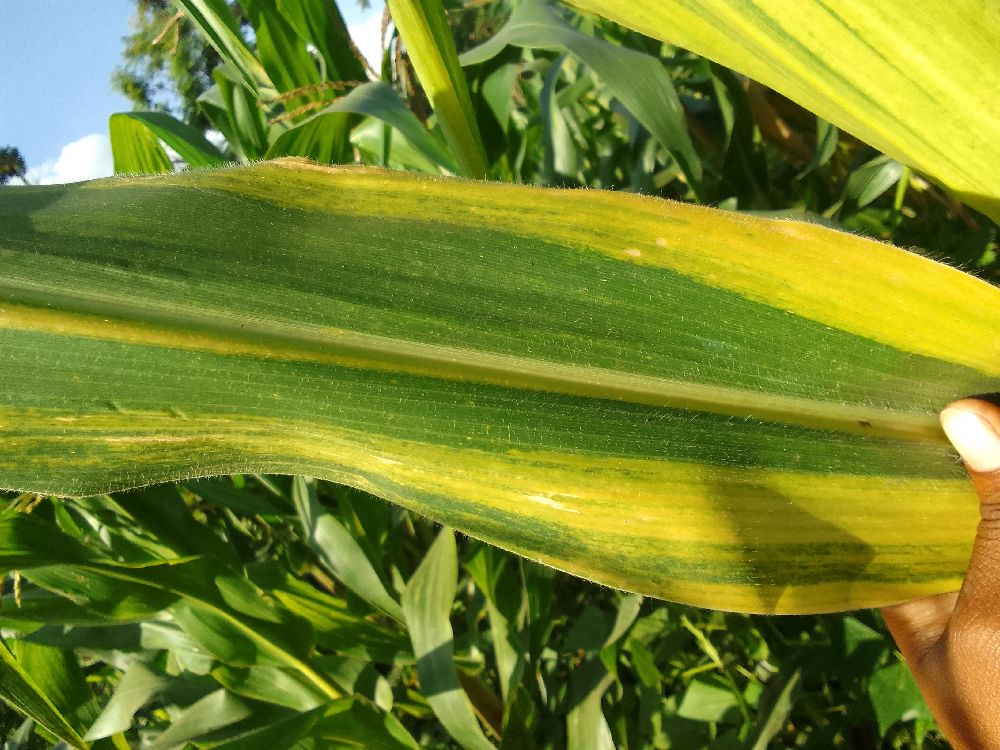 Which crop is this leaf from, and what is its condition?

maize, maize lethal necrosis
